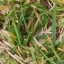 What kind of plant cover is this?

grass
